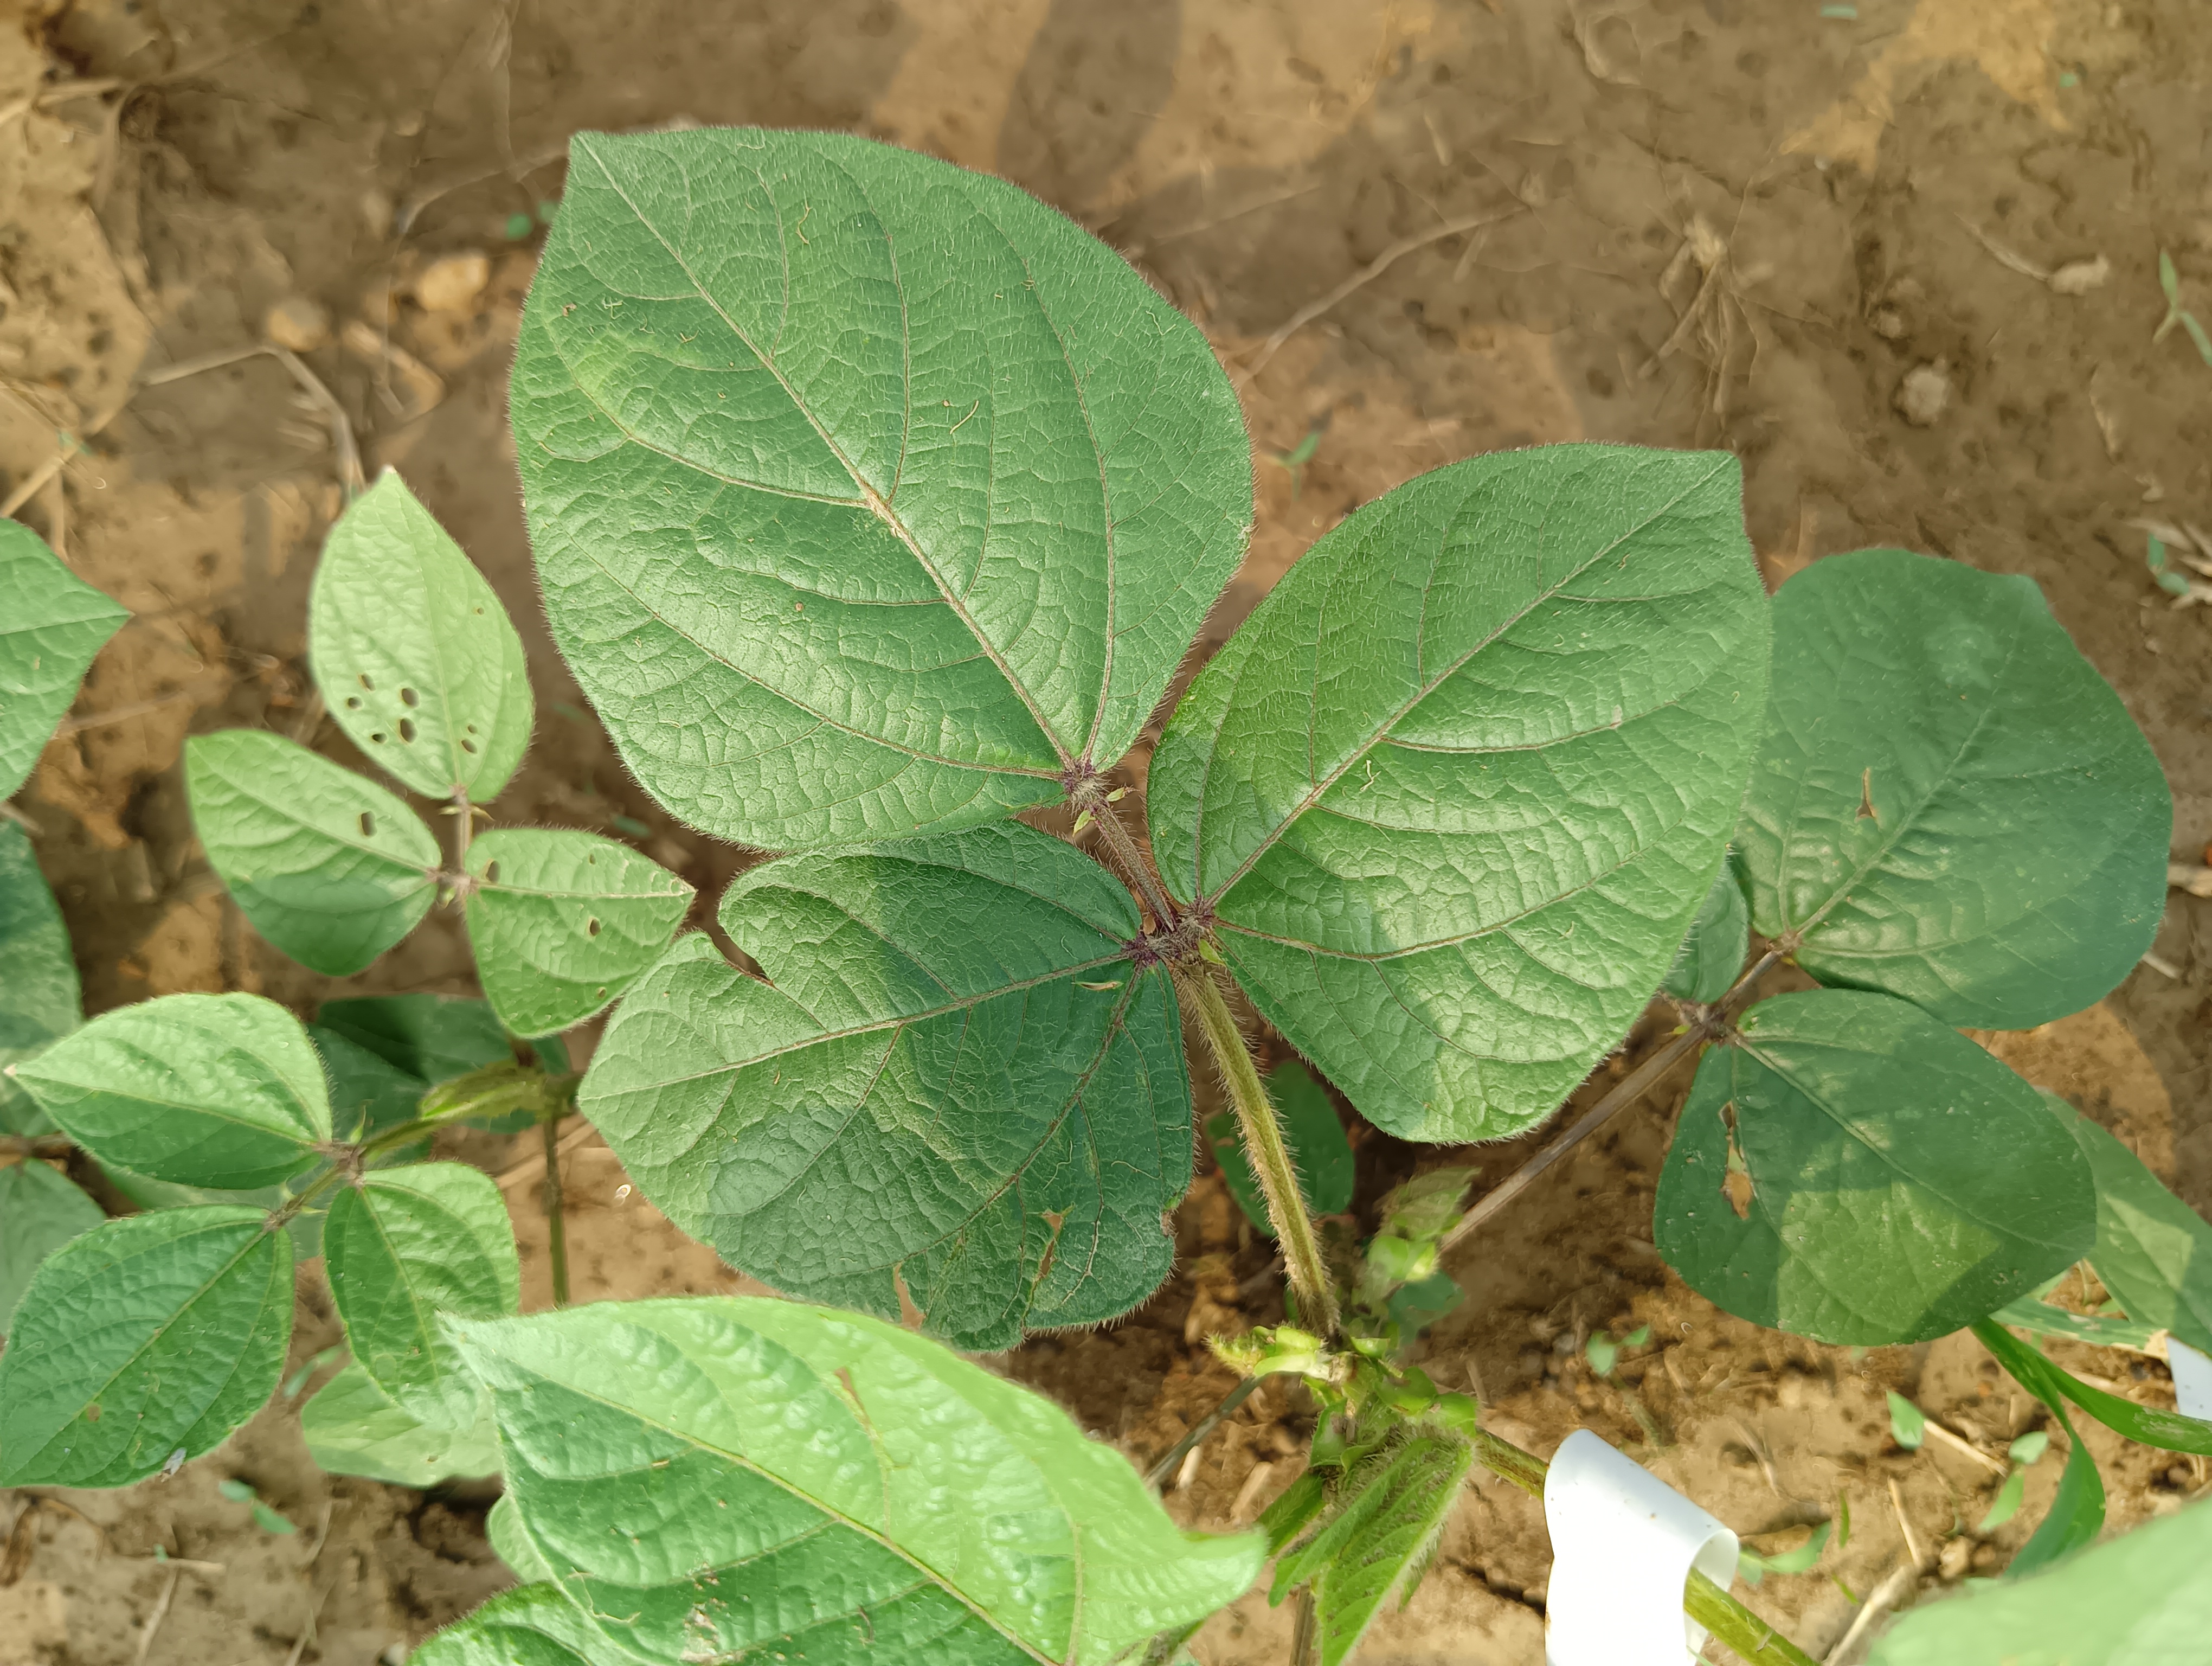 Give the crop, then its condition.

mungbean, healthy
